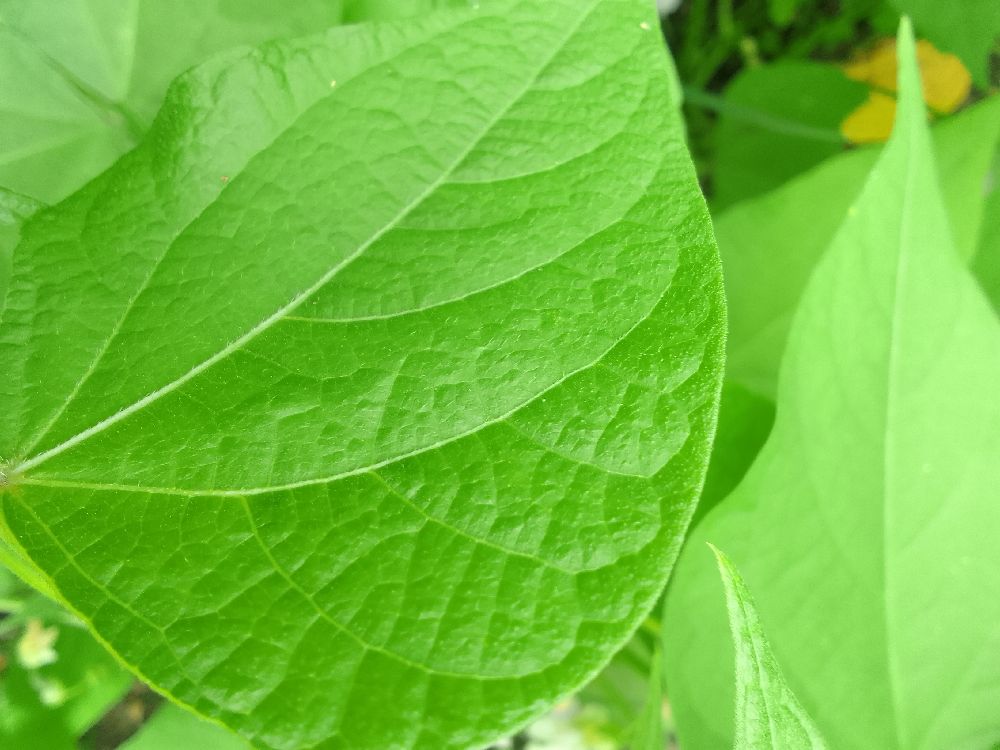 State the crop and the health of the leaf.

common bean, healthy
